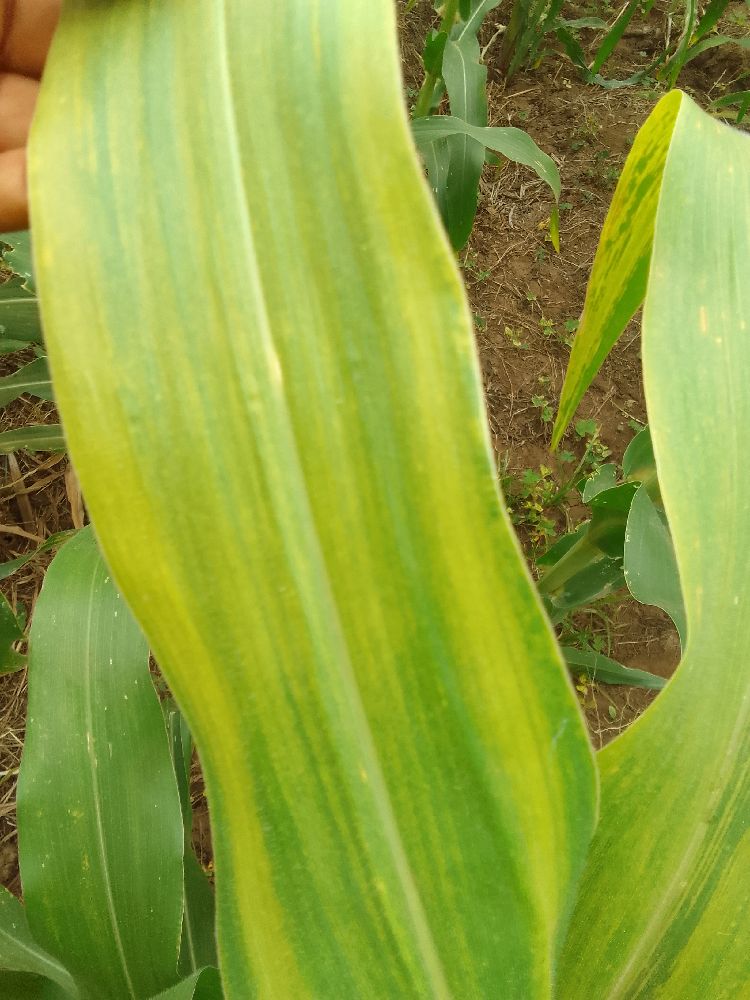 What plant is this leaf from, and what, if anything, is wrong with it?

maize, maize lethal necrosis
